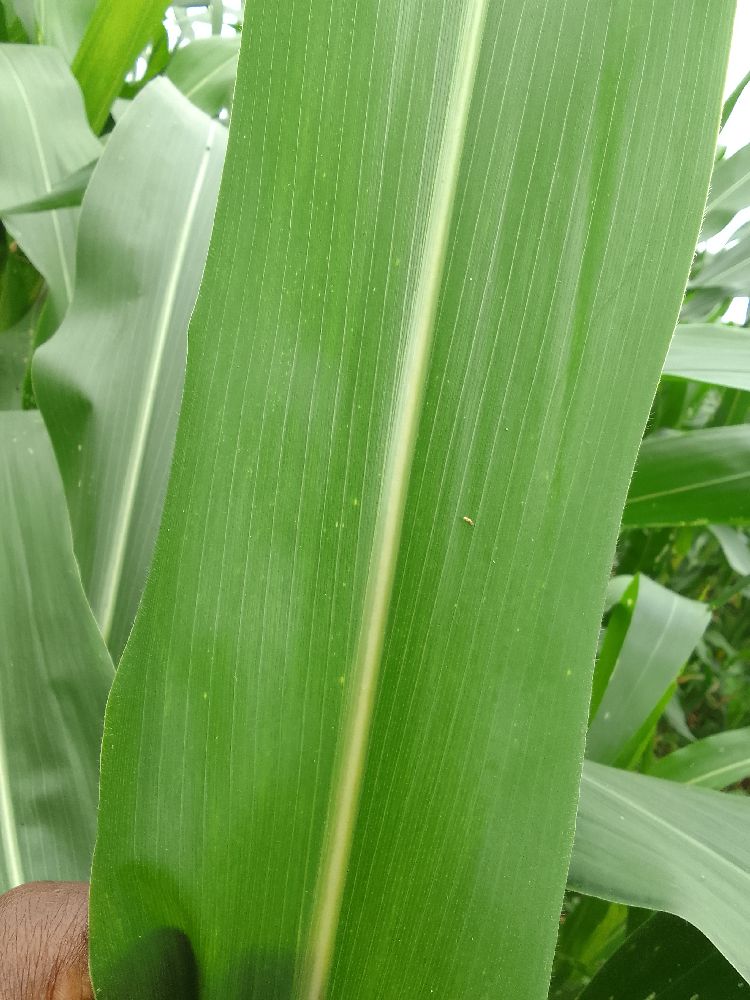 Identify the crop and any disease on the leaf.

maize, healthy
